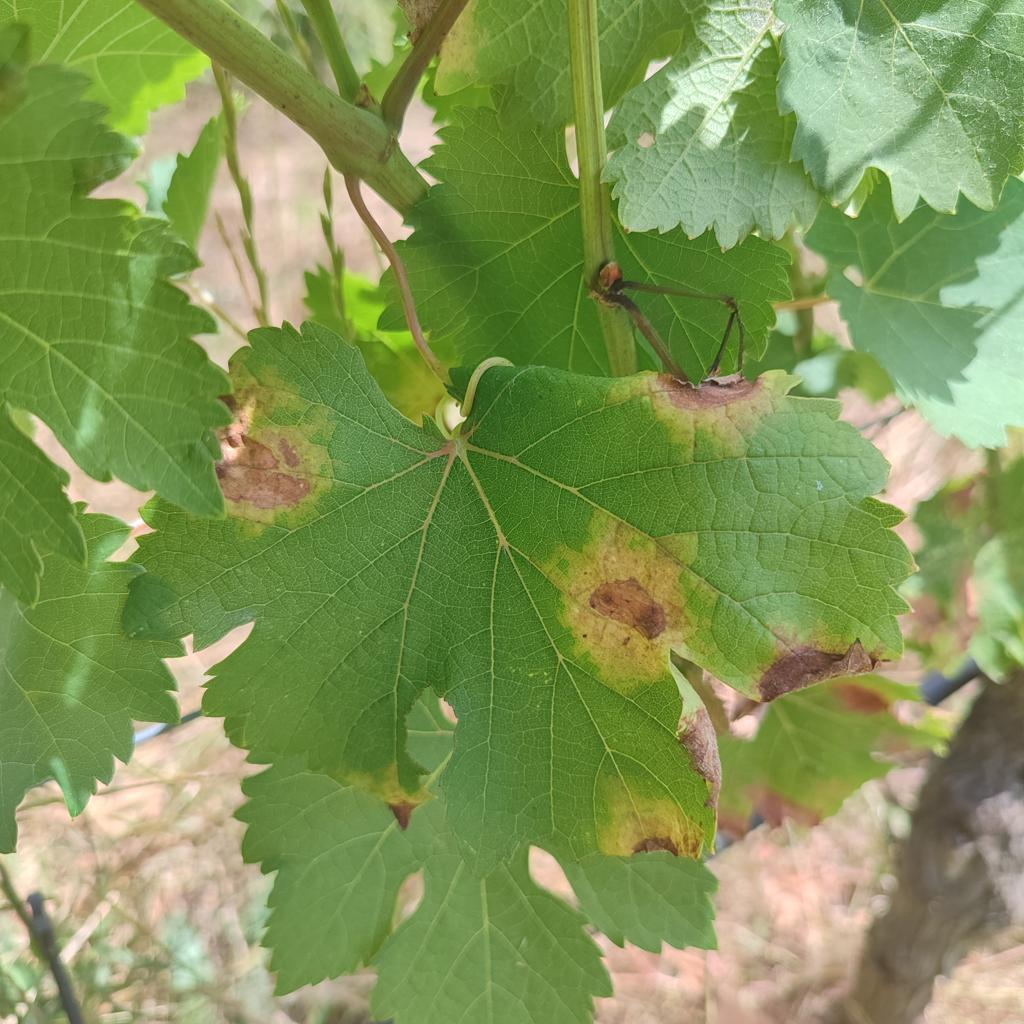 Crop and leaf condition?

grapevine, downy mildew
